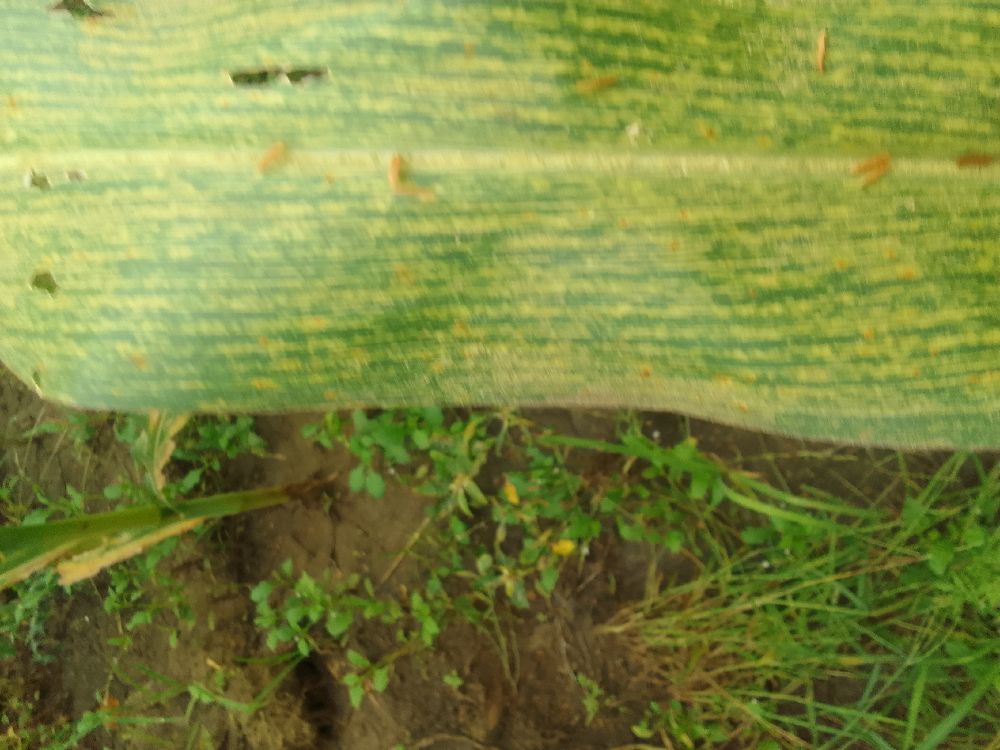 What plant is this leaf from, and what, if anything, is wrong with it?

maize, maize streak virus
